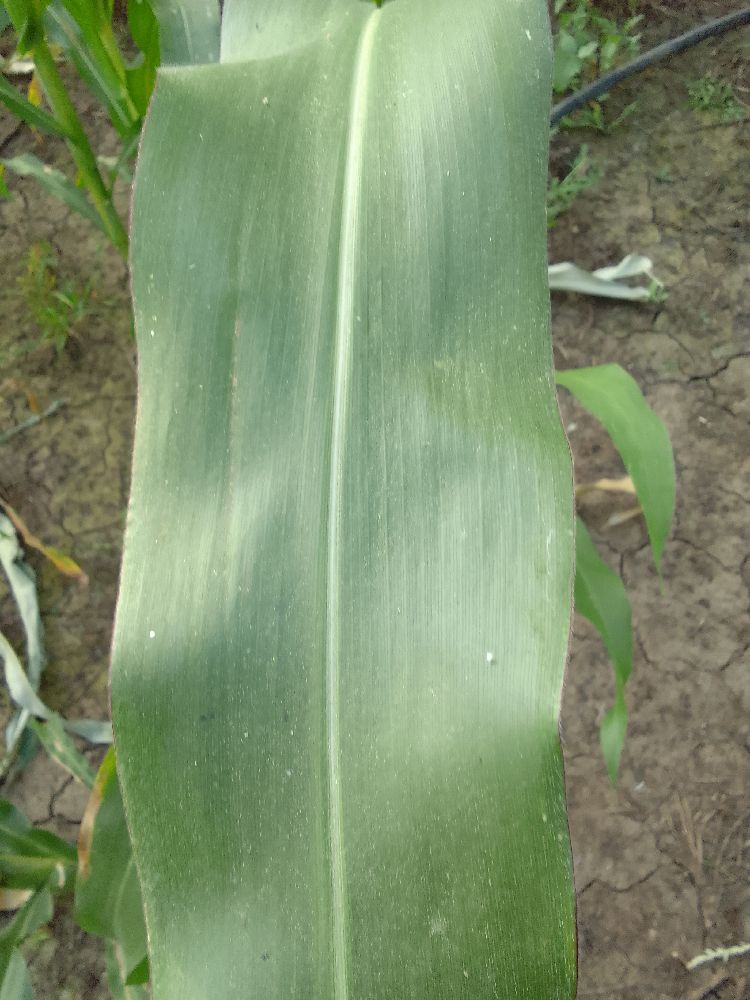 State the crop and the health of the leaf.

maize, healthy
